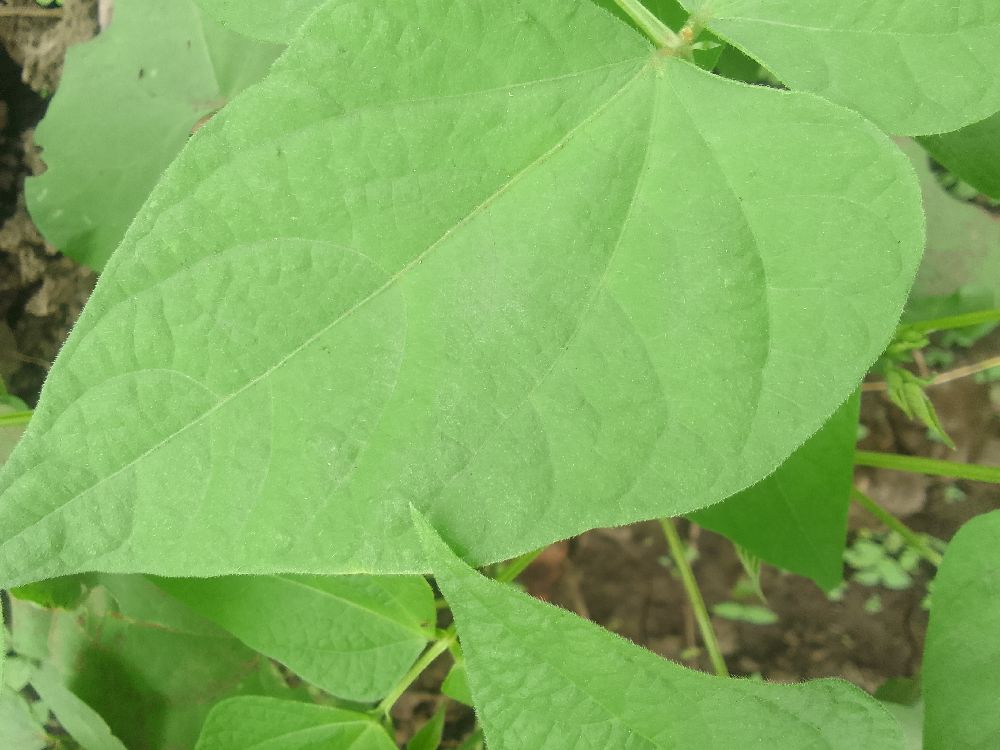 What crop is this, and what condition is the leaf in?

common bean, healthy
